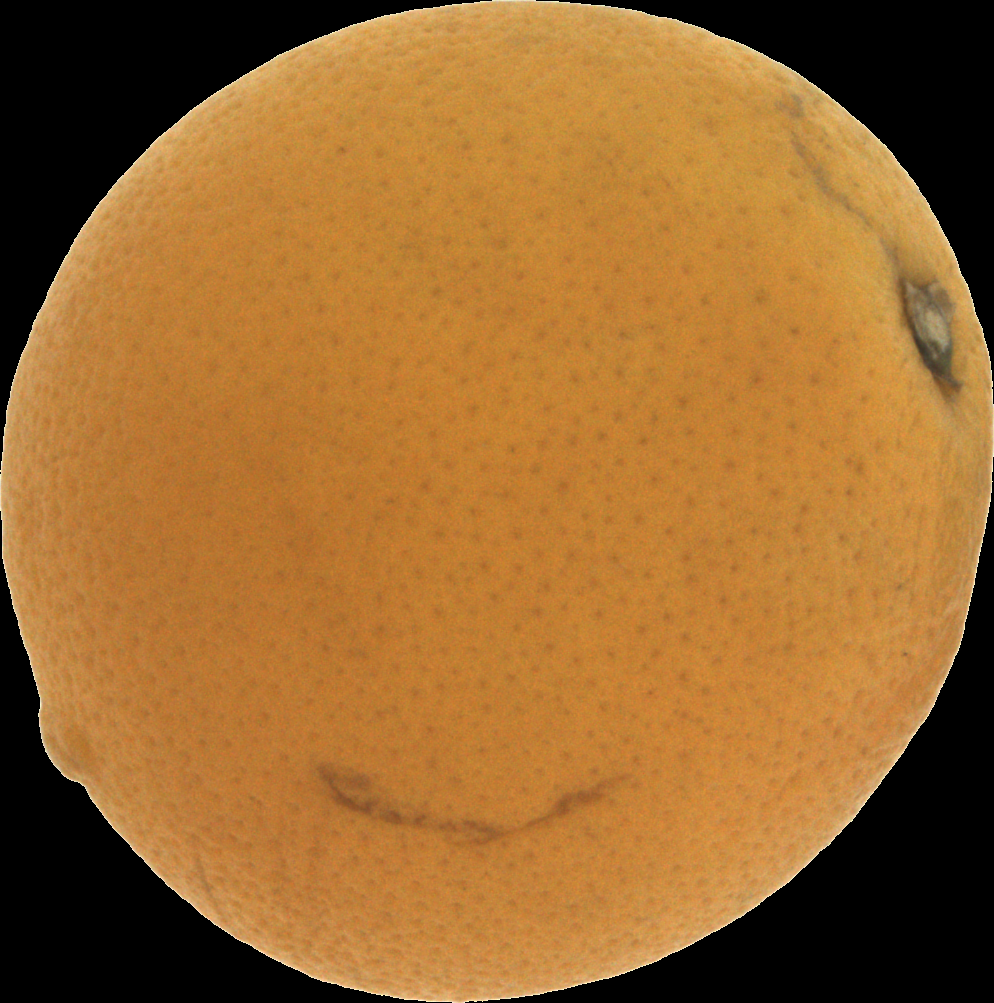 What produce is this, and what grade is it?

orange, bad
